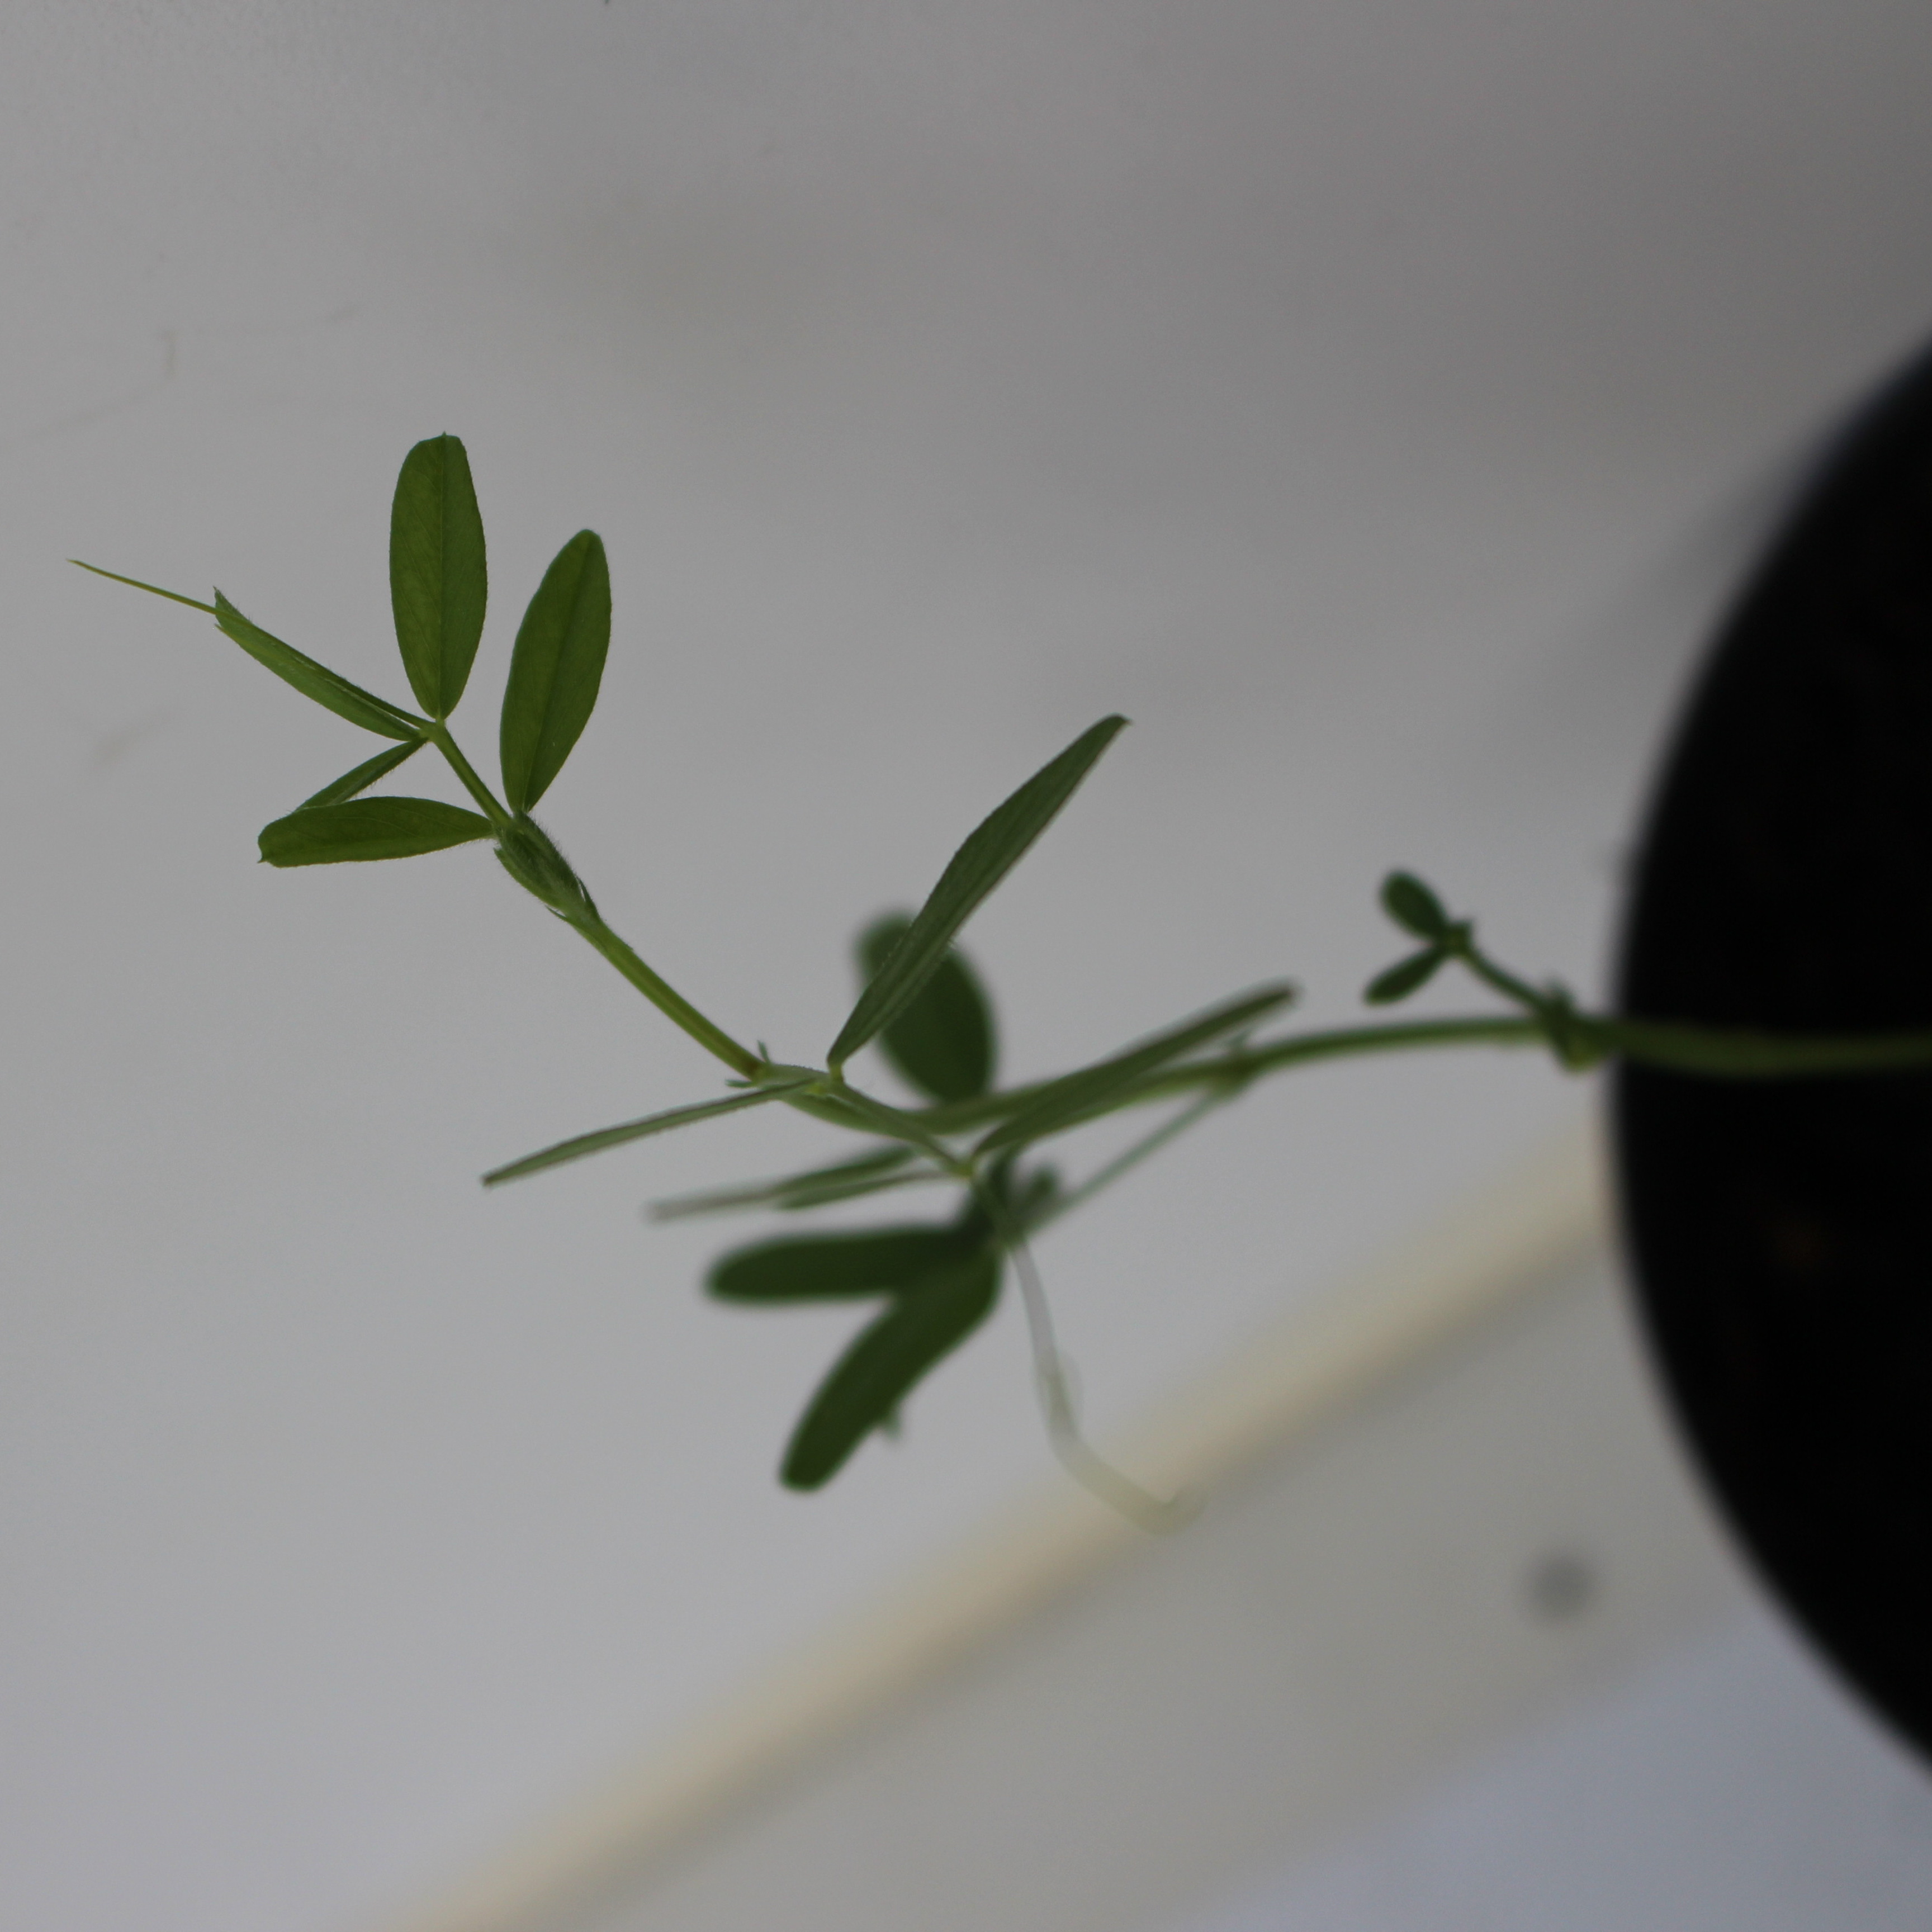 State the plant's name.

Vicia sativa
